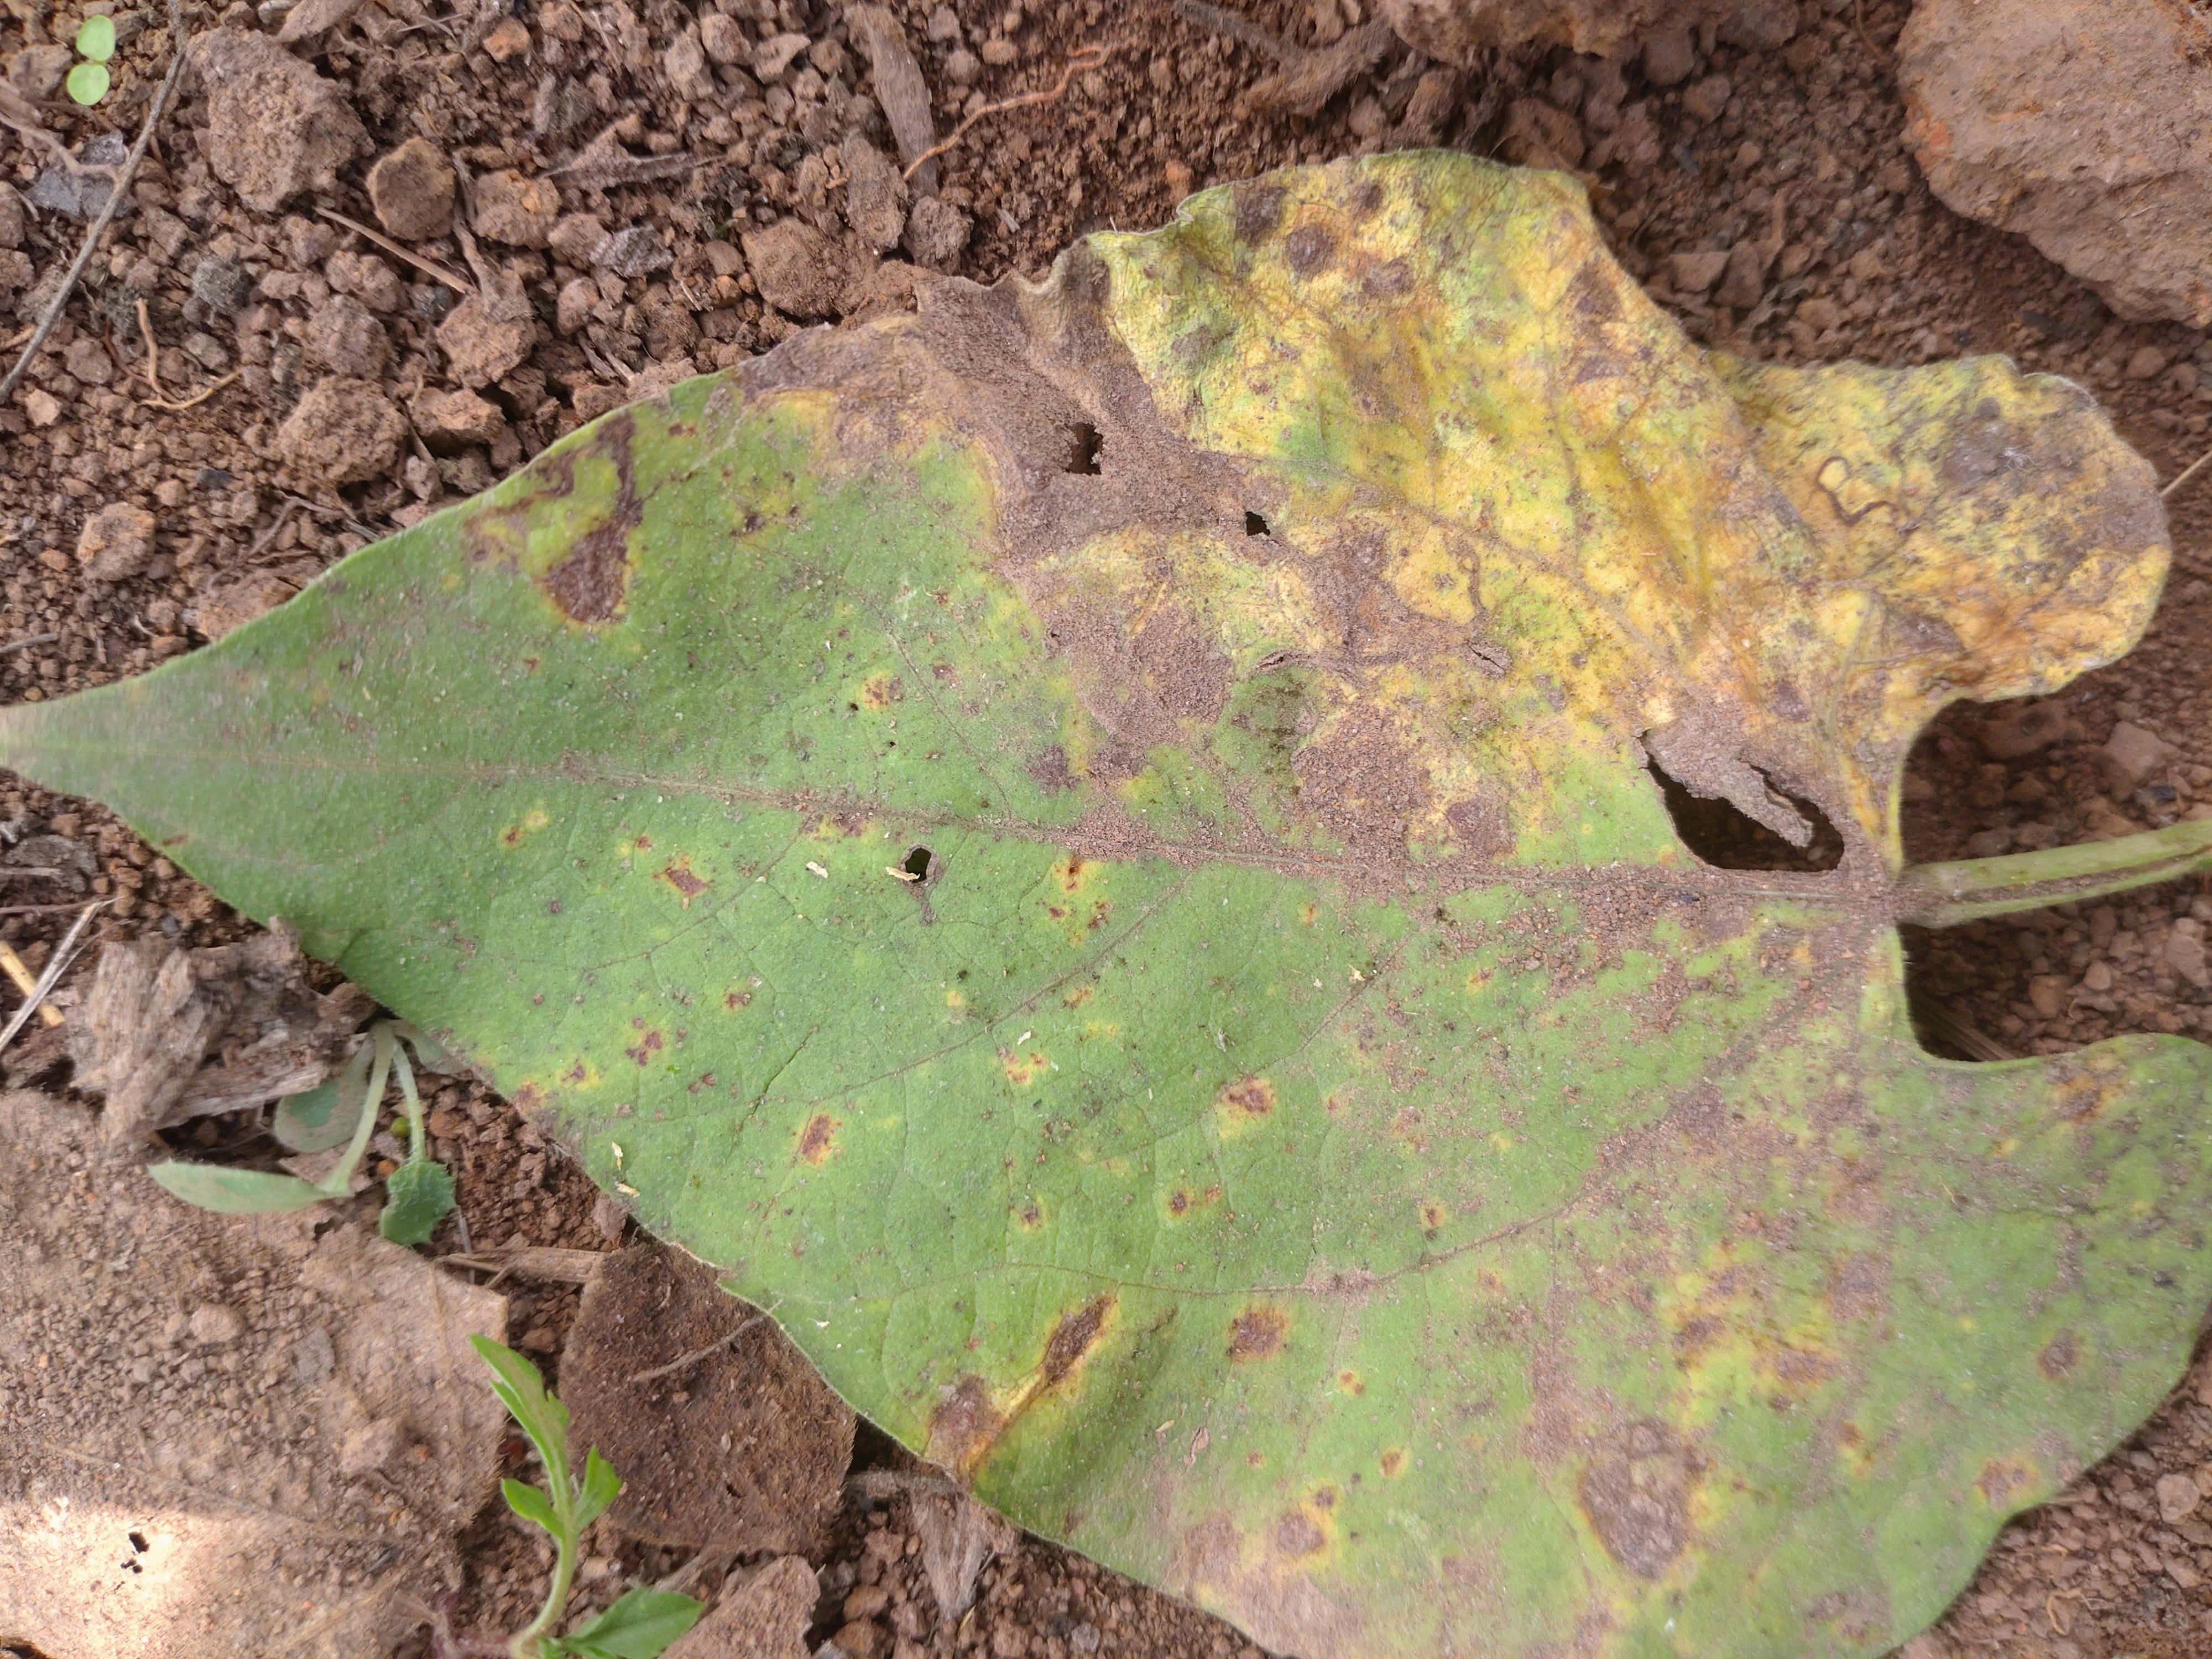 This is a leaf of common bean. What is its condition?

rust
